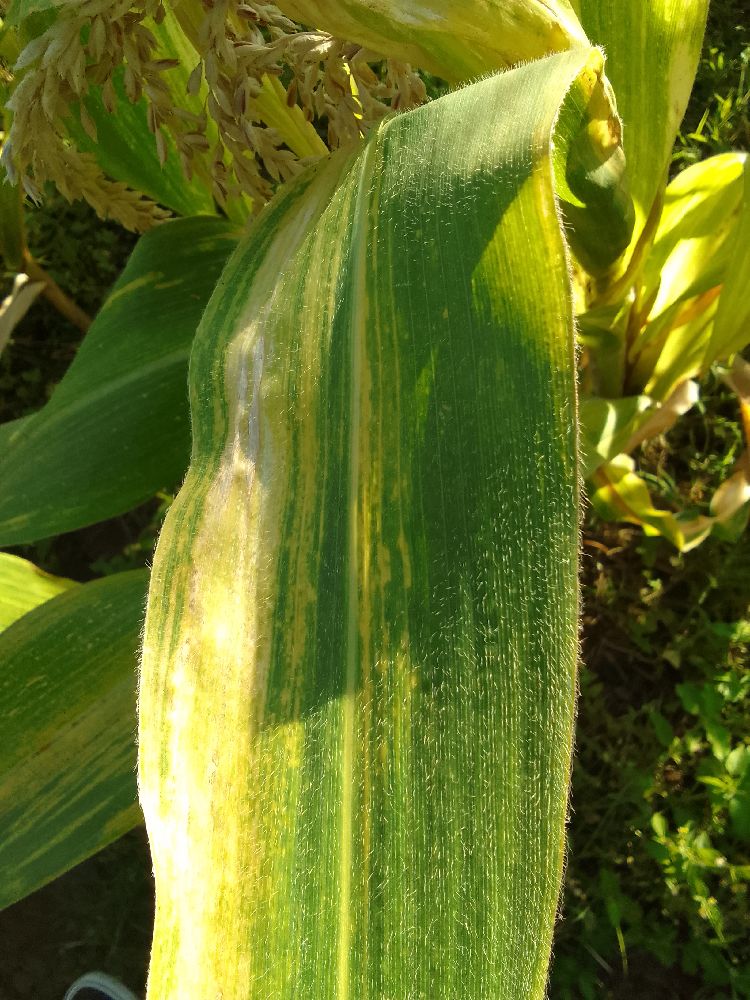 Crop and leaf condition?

maize, maize lethal necrosis
